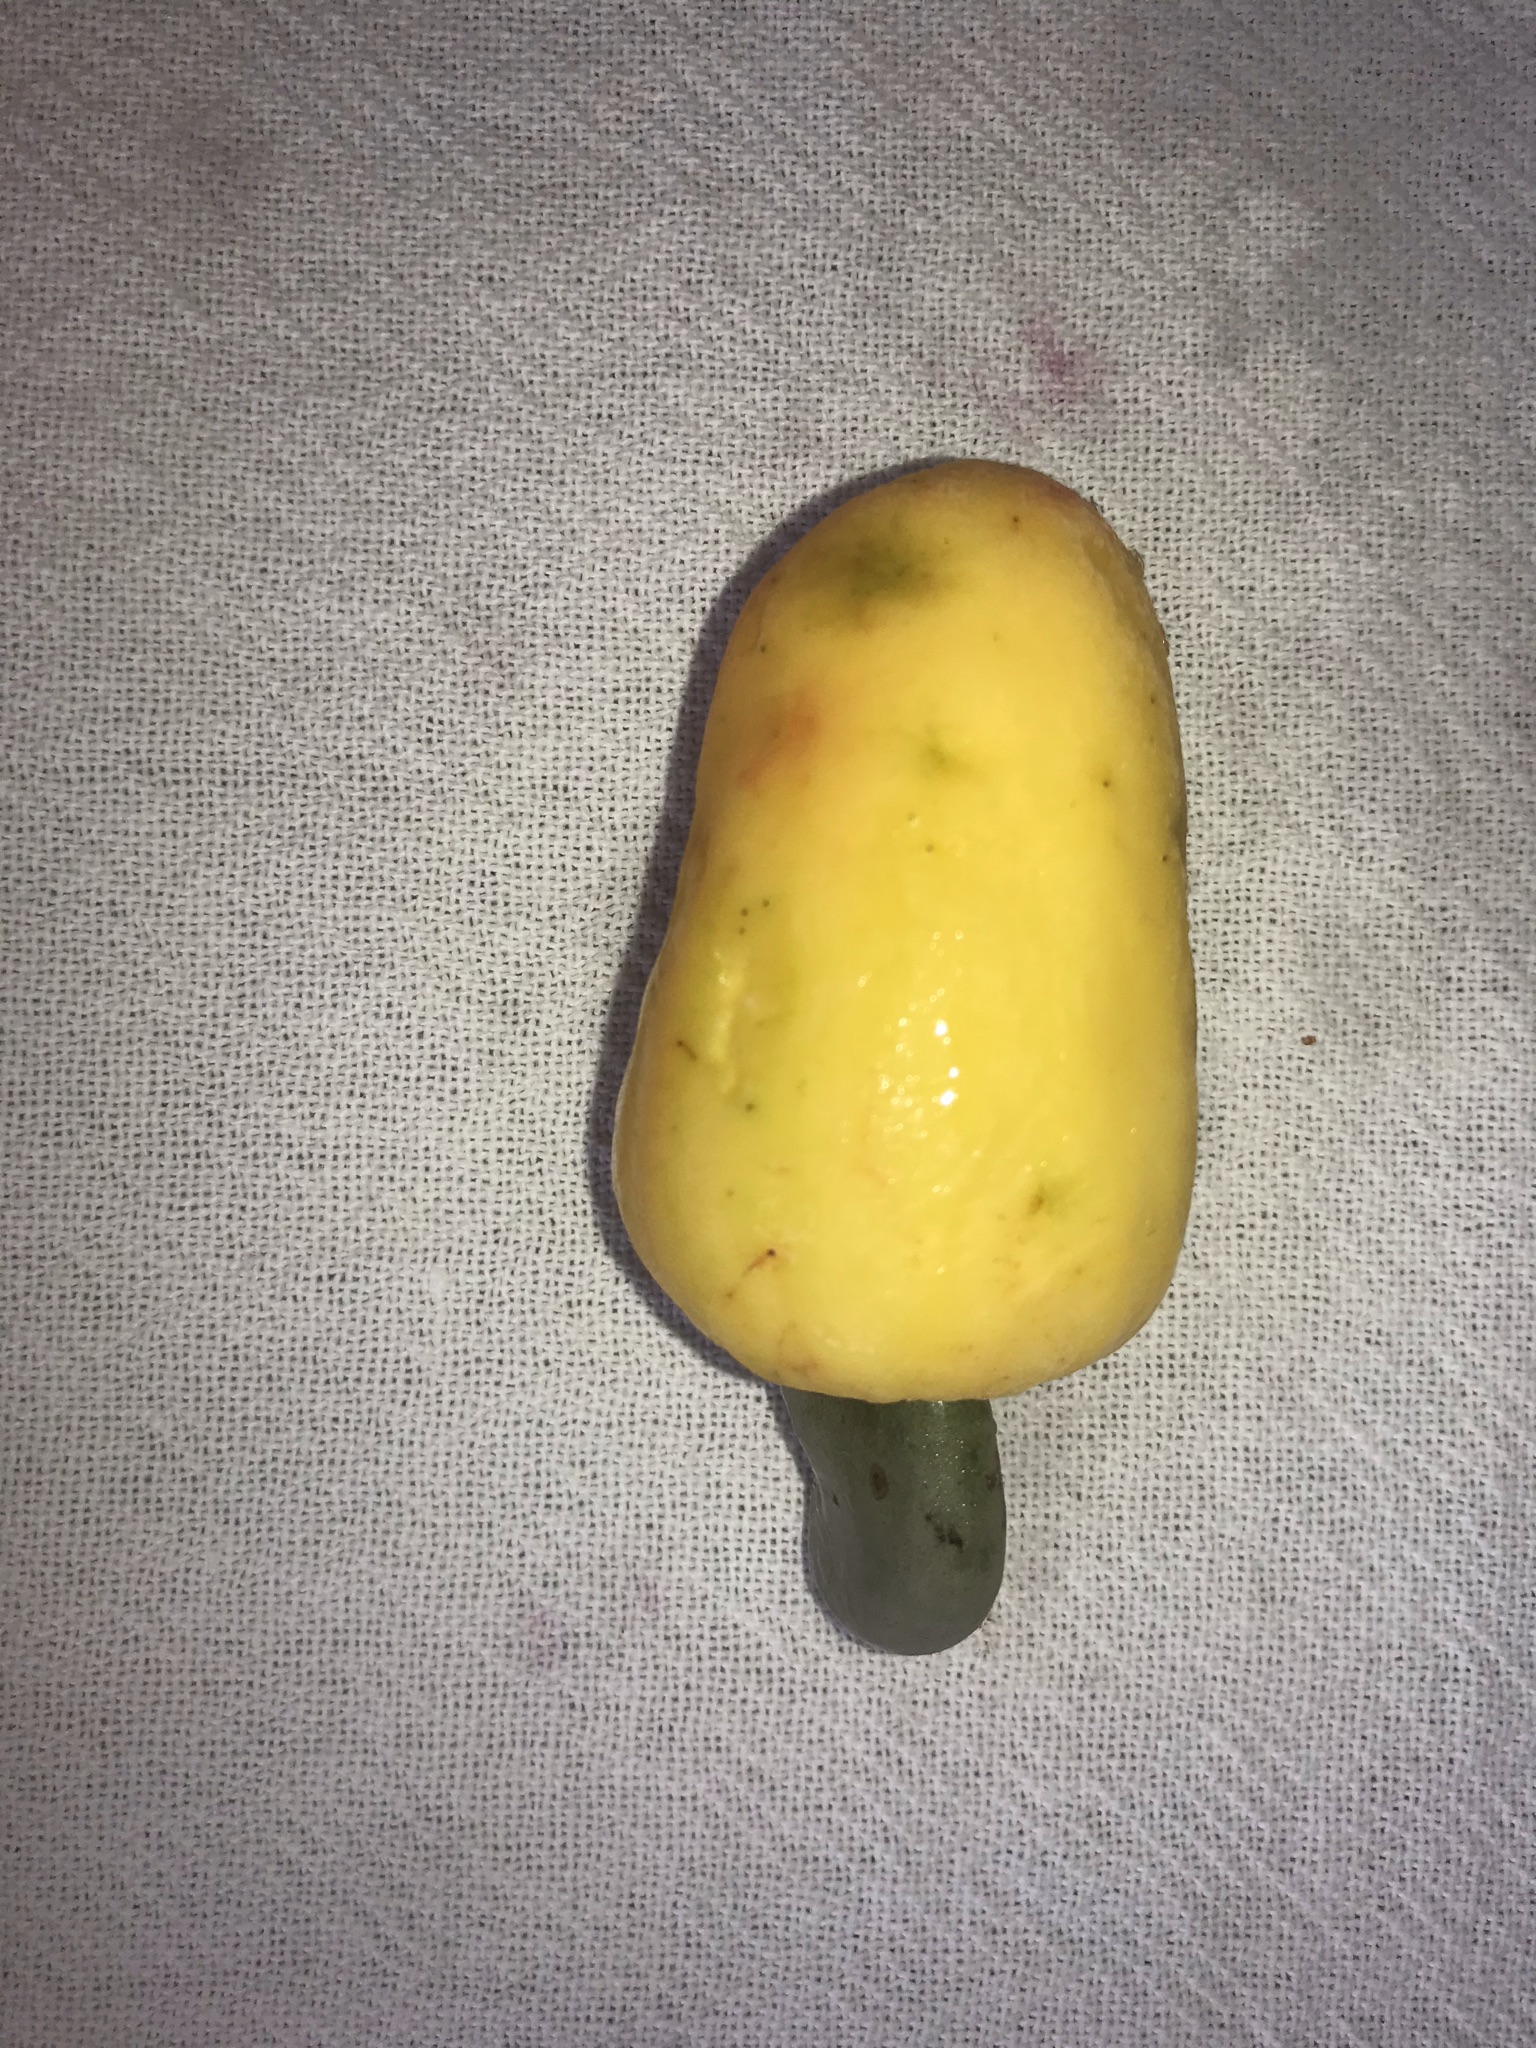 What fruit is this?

caju amarelo
